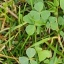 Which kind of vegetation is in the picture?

unstructured weed
